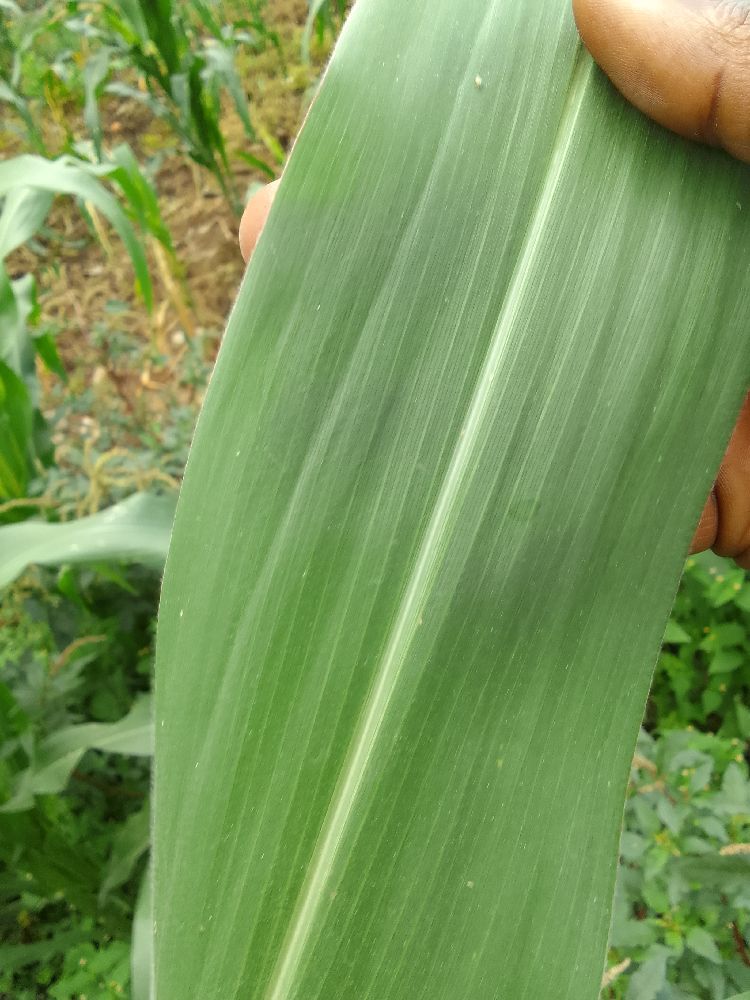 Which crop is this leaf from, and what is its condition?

maize, healthy
